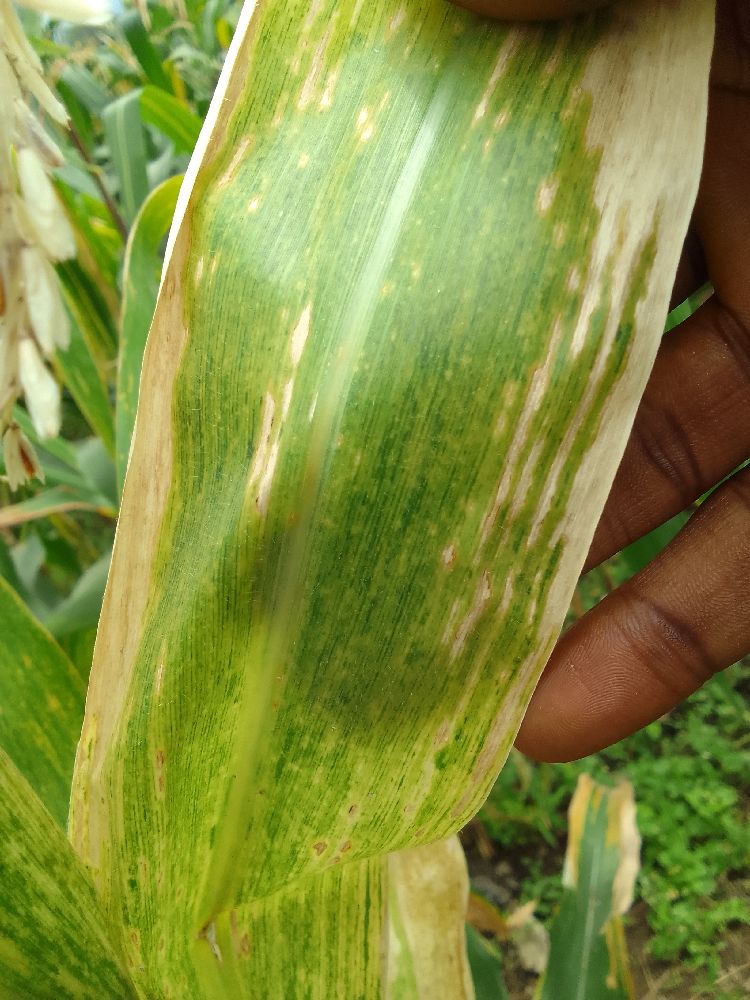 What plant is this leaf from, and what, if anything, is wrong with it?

maize, maize lethal necrosis
